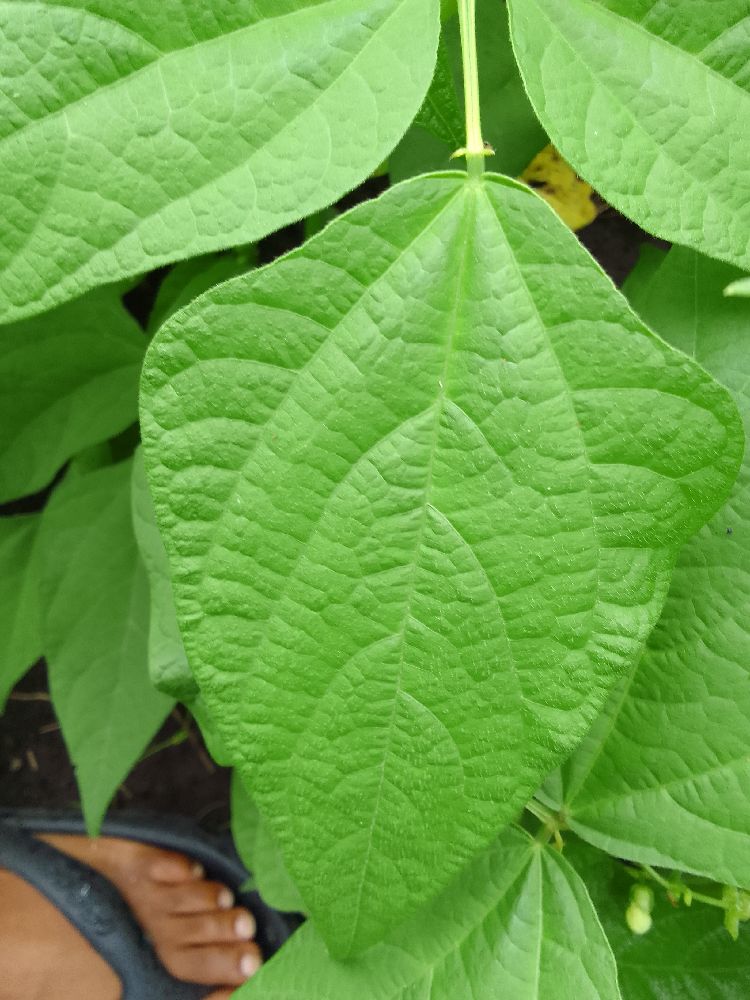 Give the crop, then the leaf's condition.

common bean, healthy
